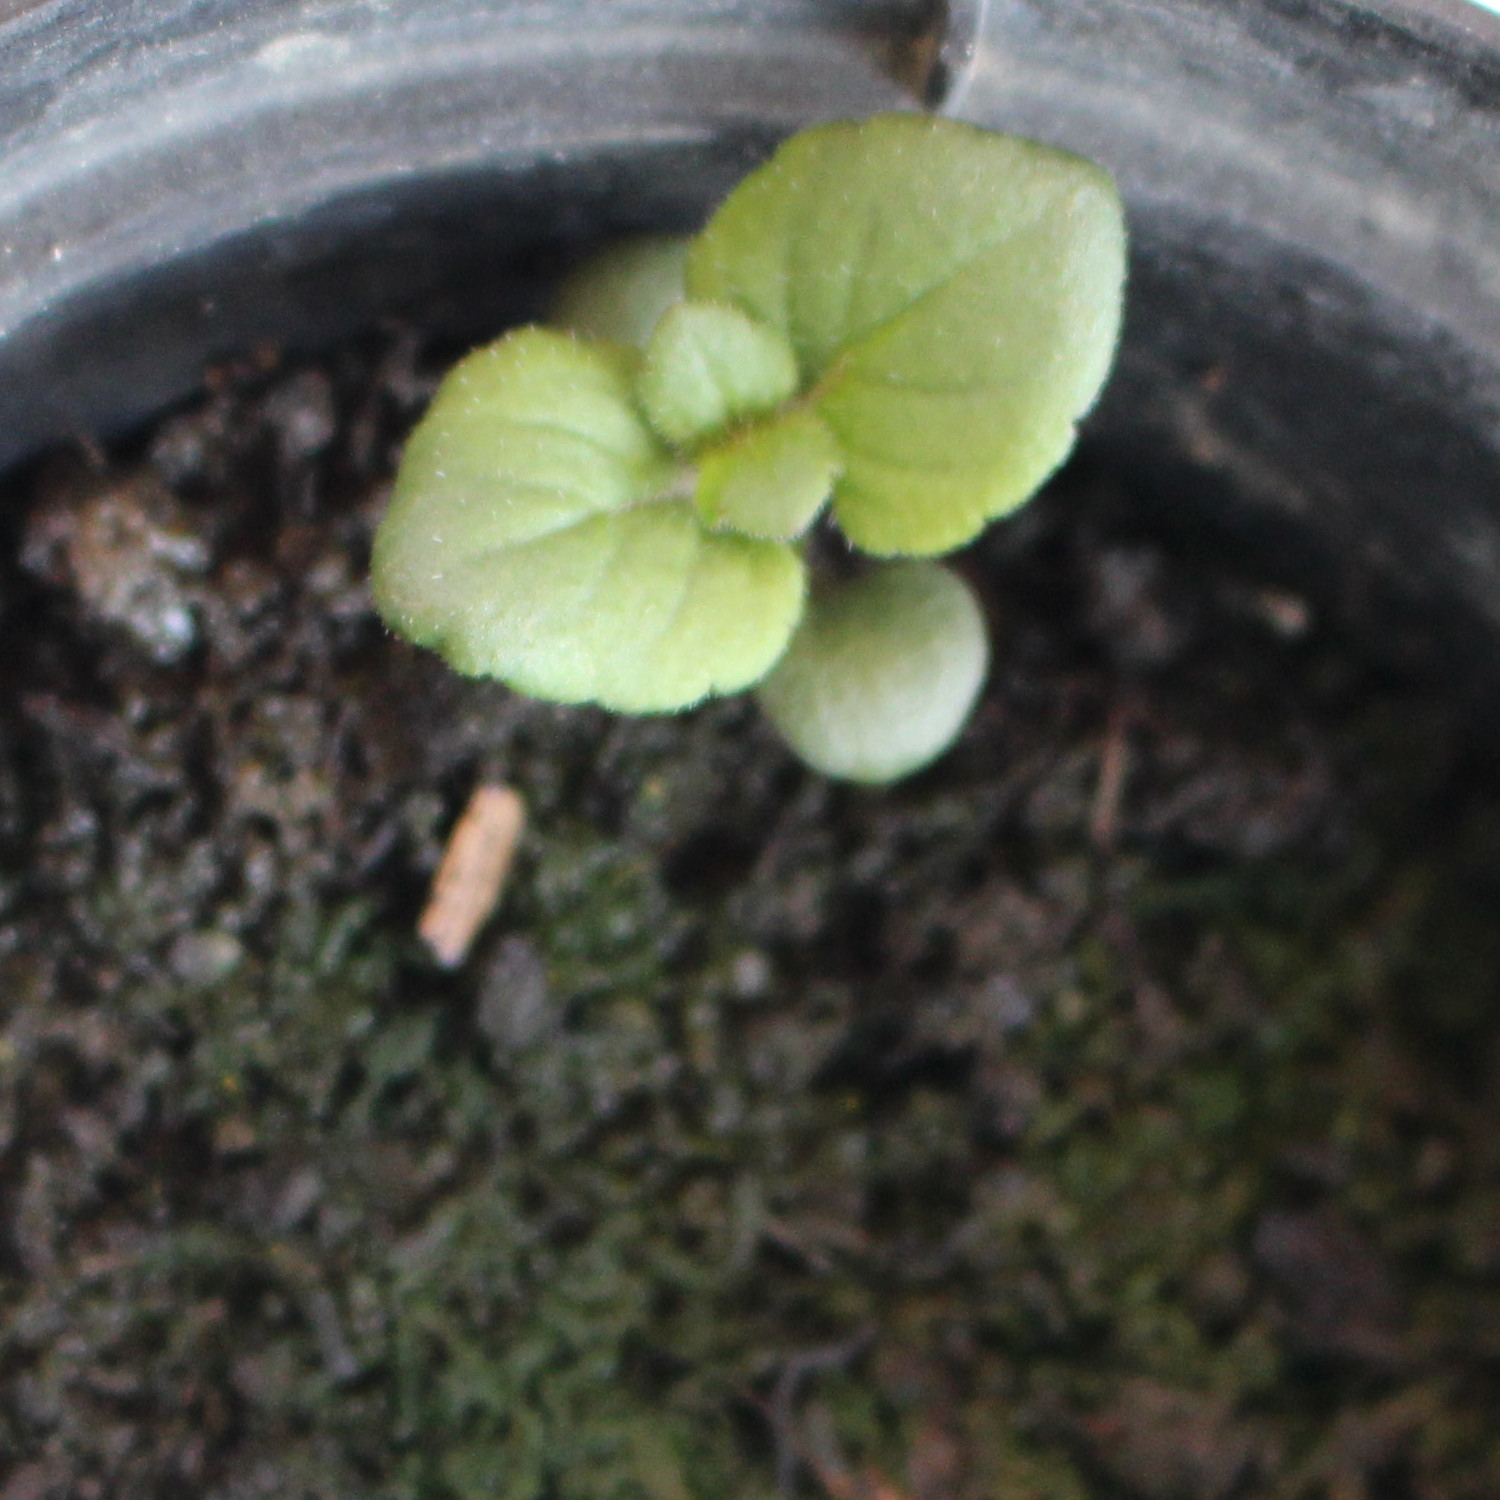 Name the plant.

Veronica persica
